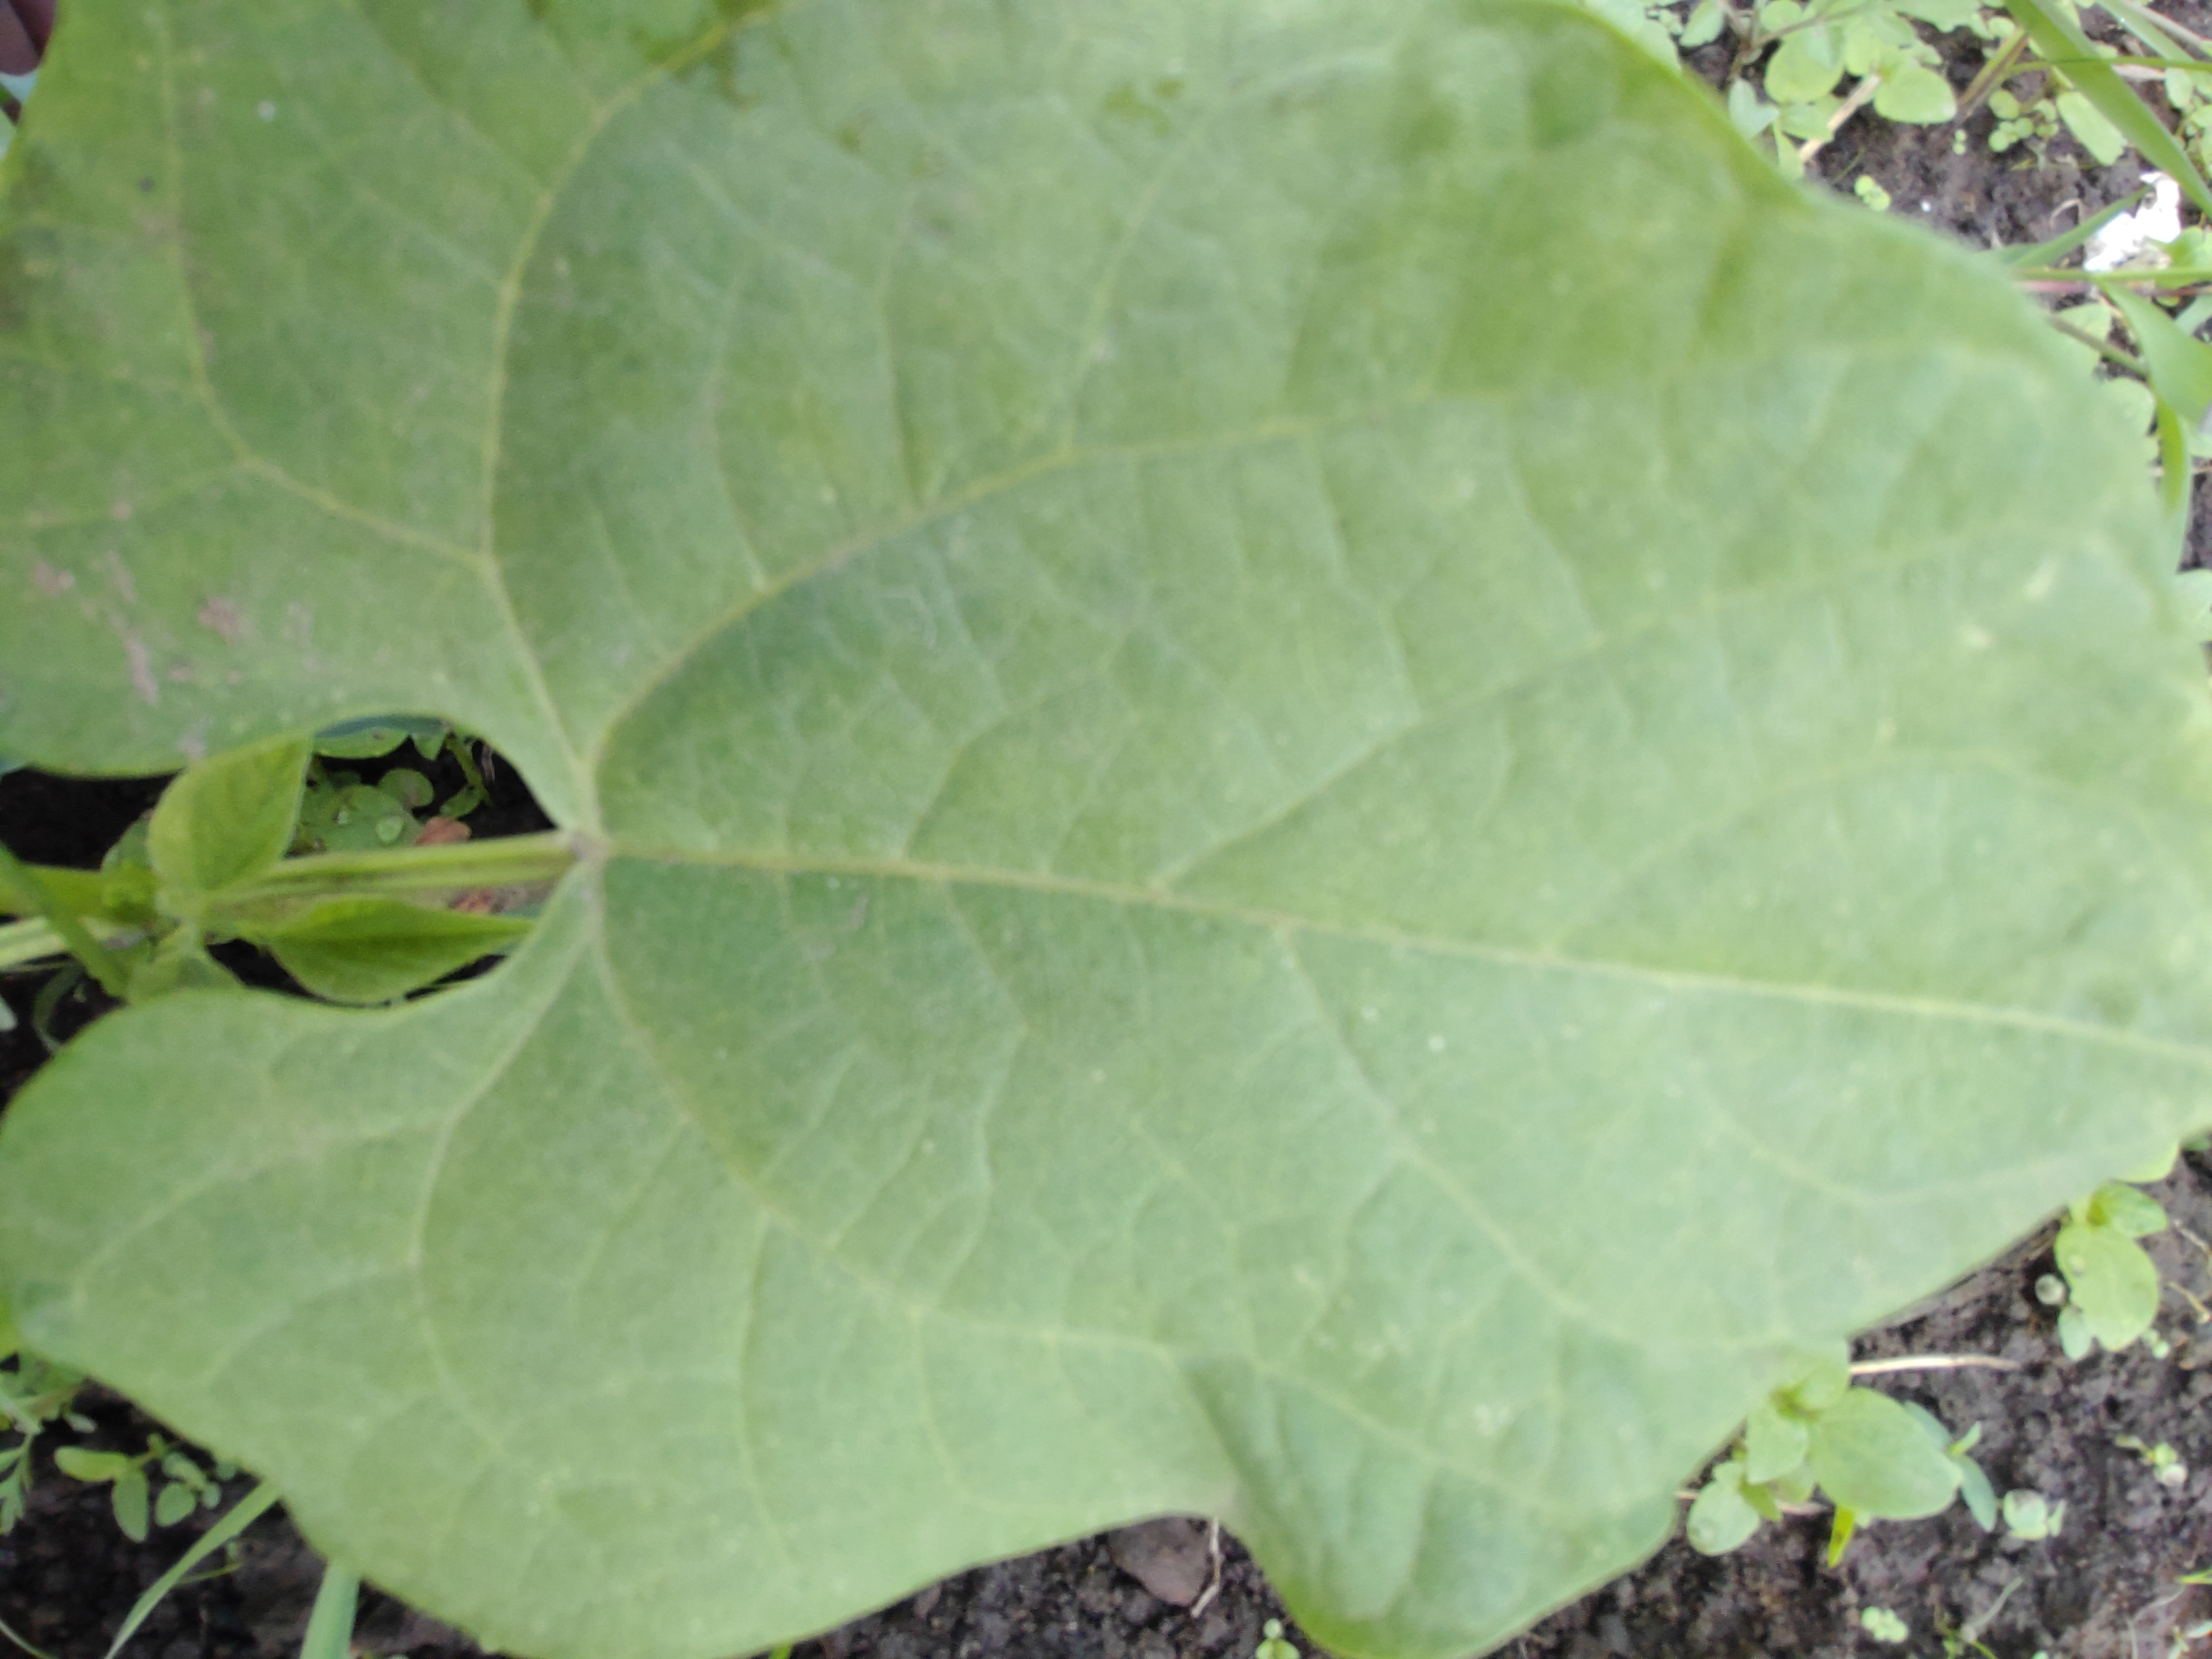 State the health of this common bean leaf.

healthy
